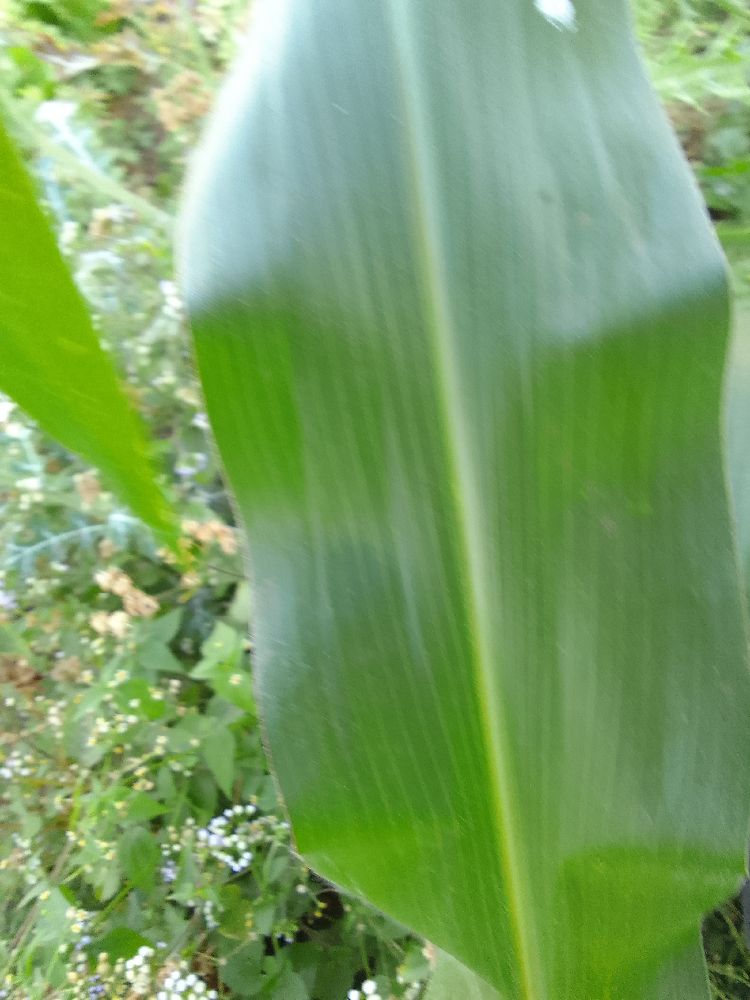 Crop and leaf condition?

maize, healthy
